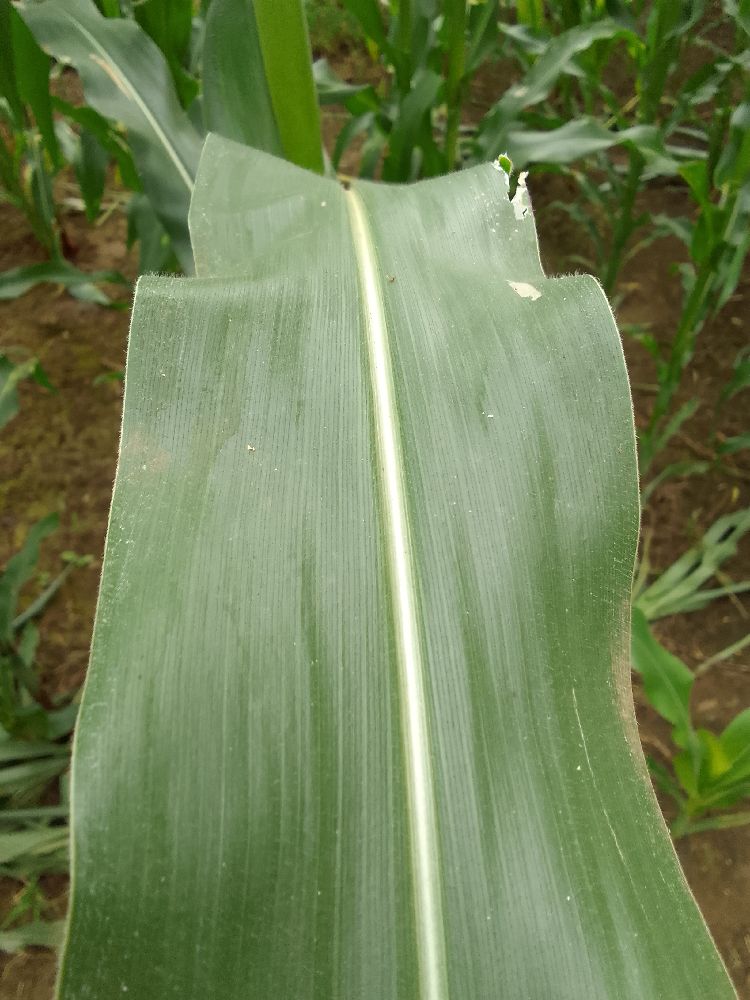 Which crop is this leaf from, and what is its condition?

maize, healthy
